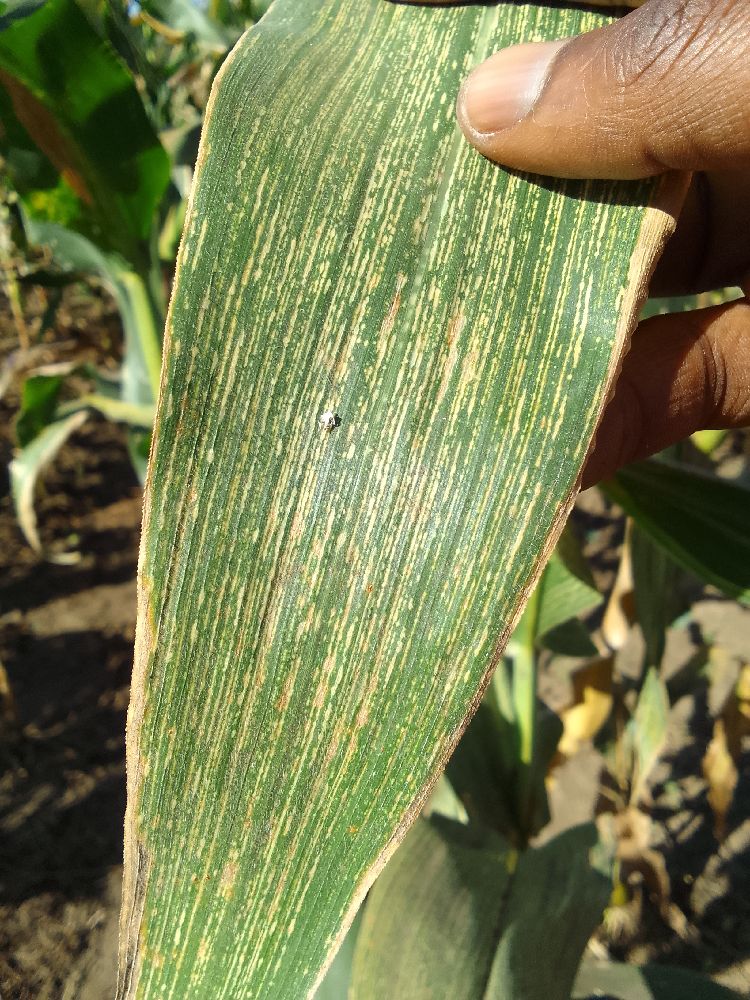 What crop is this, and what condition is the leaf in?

maize, maize streak virus
